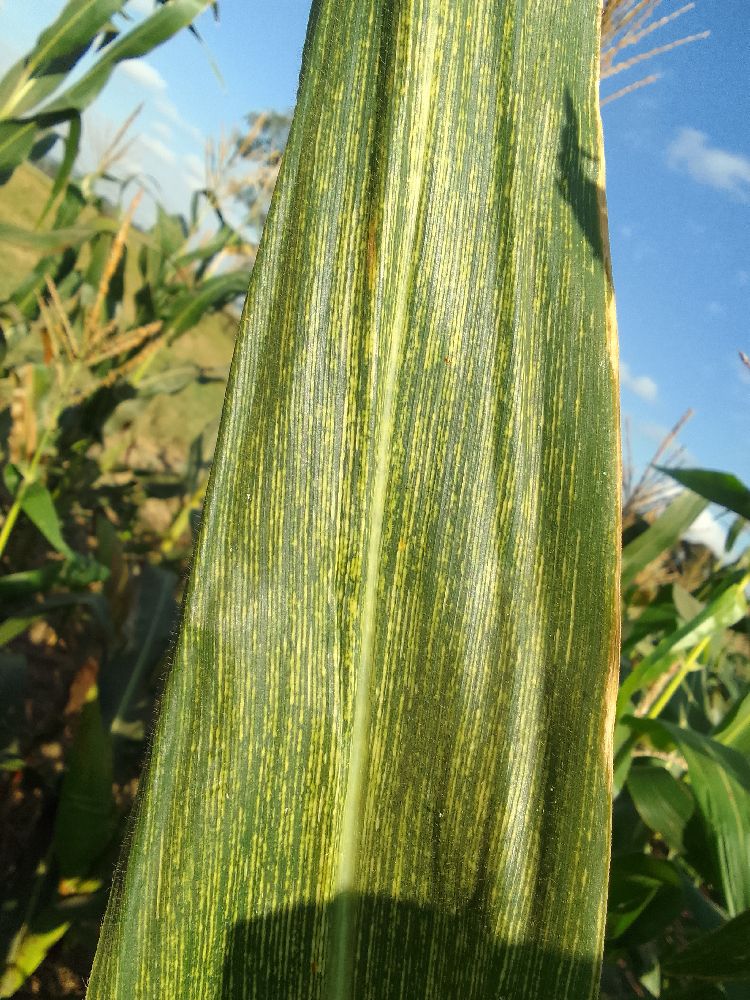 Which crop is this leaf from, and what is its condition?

maize, maize streak virus
